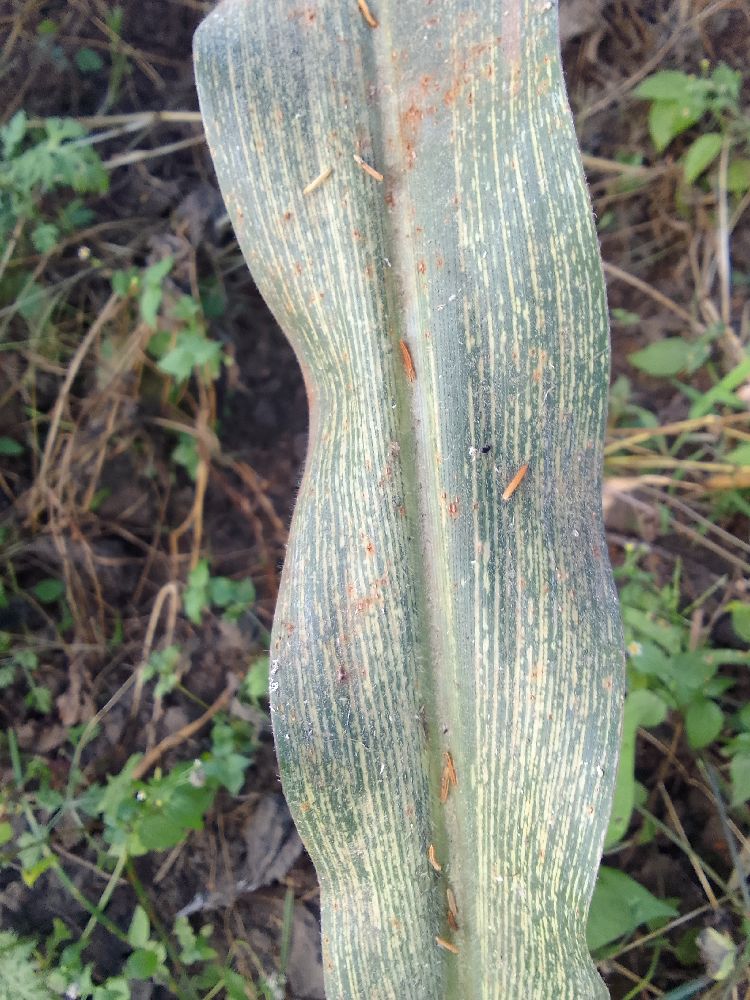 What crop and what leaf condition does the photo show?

maize, maize streak virus
